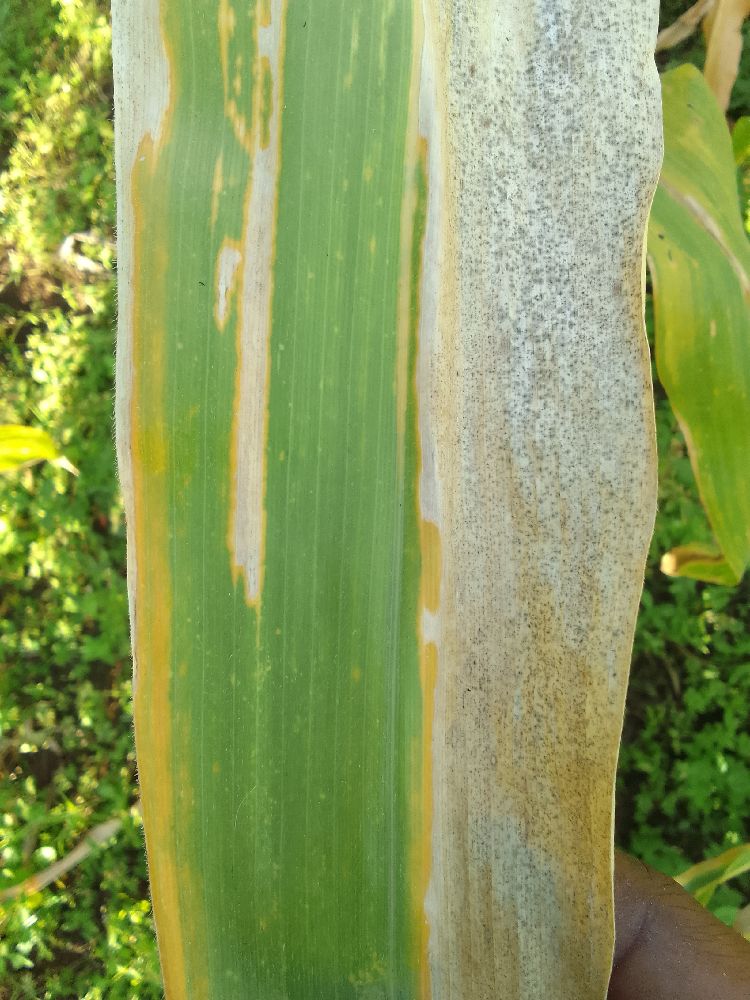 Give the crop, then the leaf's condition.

maize, maize lethal necrosis
